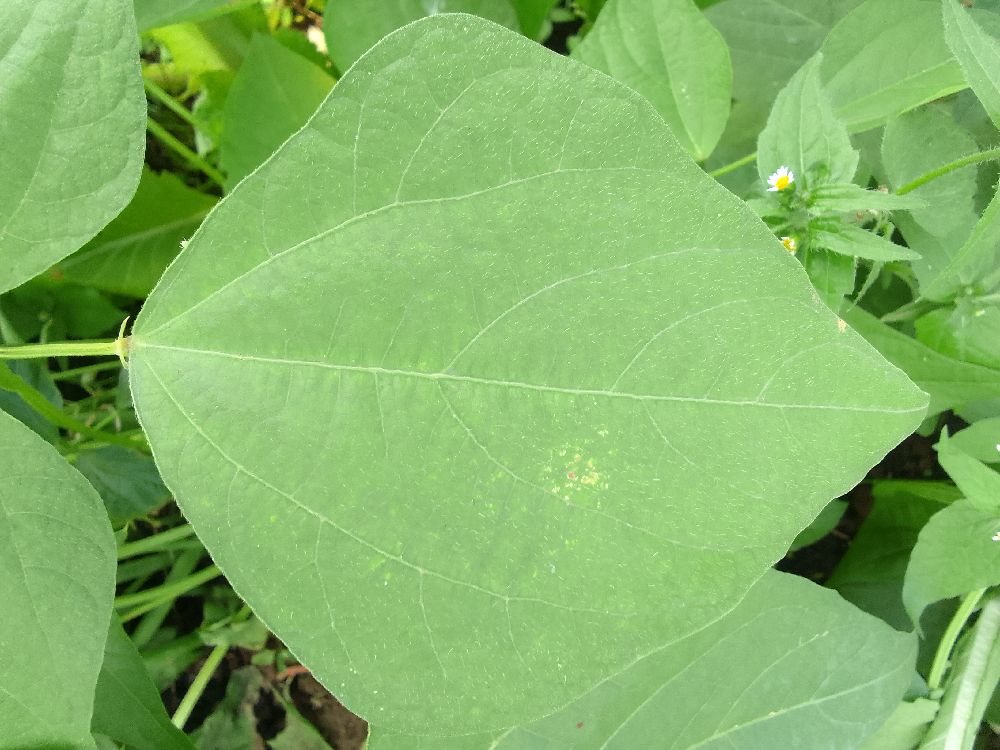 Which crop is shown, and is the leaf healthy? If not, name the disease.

common bean, healthy
